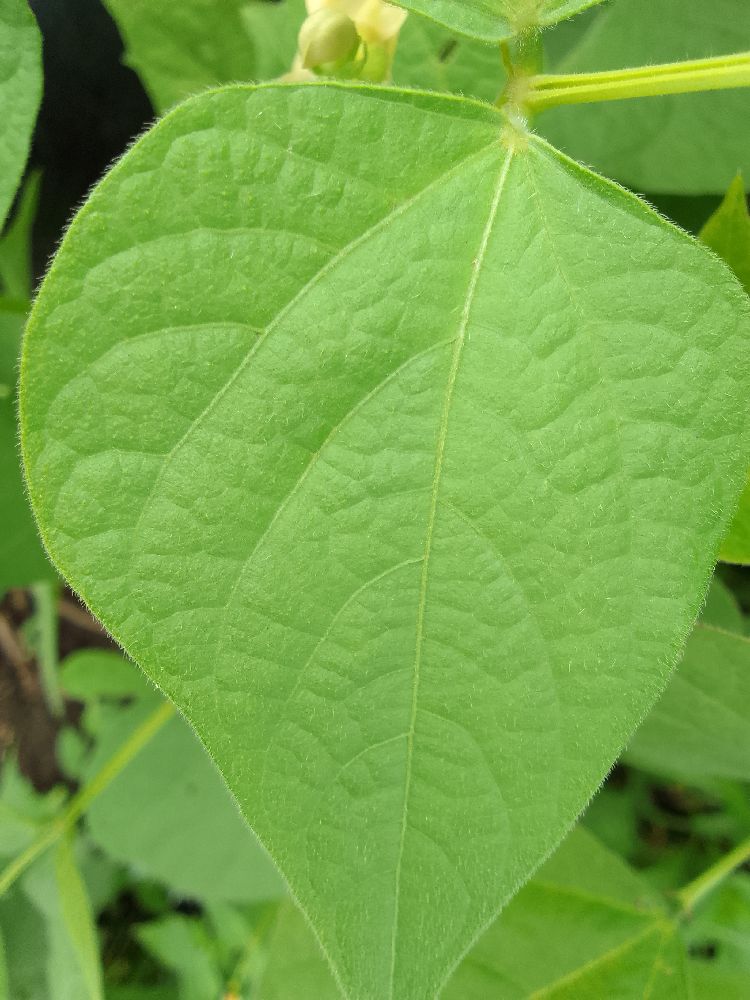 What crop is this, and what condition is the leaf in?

common bean, healthy
